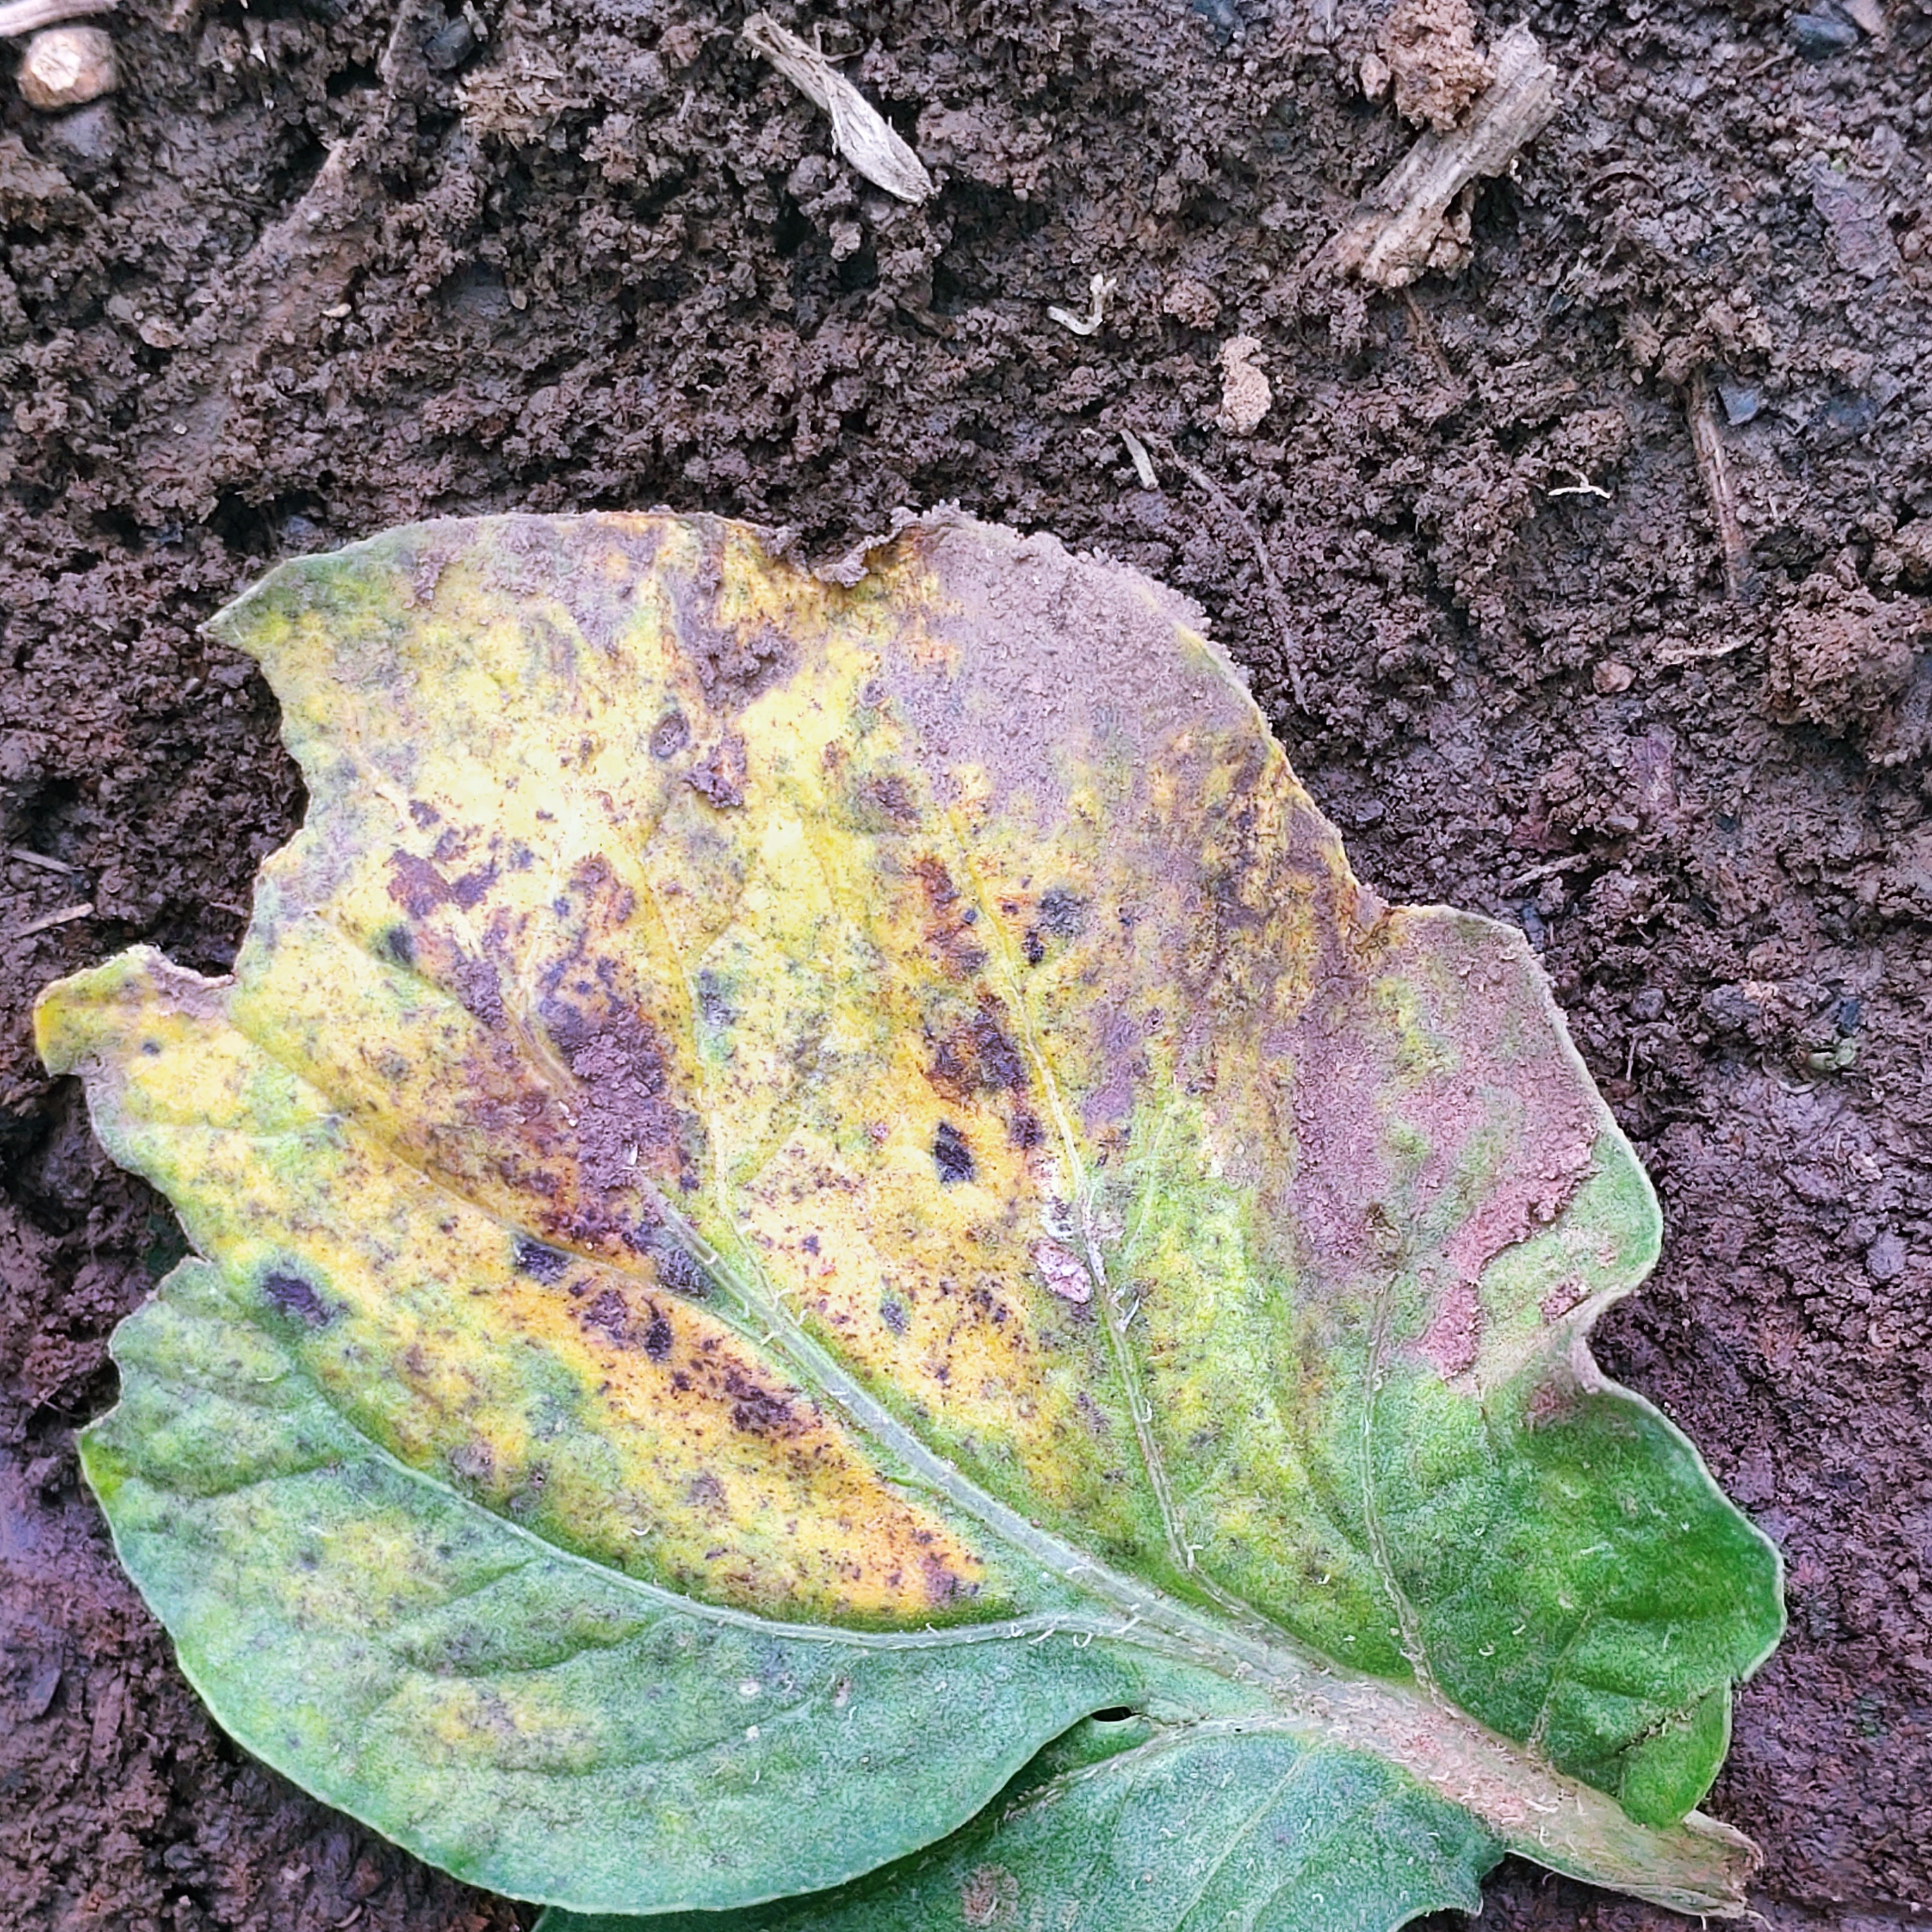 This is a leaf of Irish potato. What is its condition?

late blight
